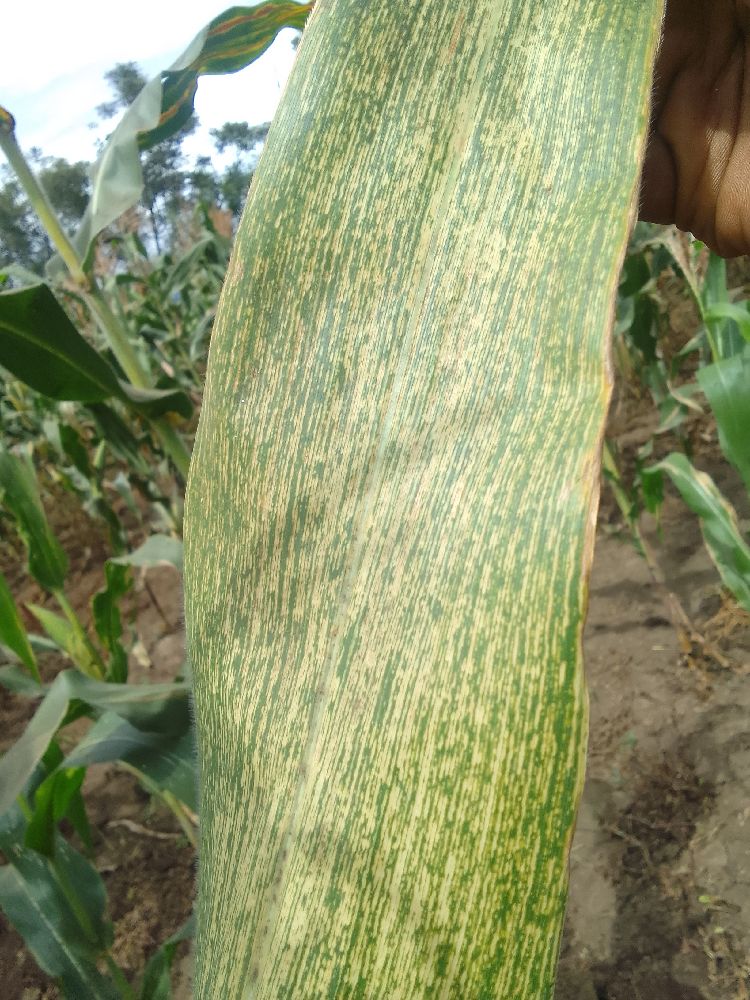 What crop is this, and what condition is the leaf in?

maize, maize streak virus
